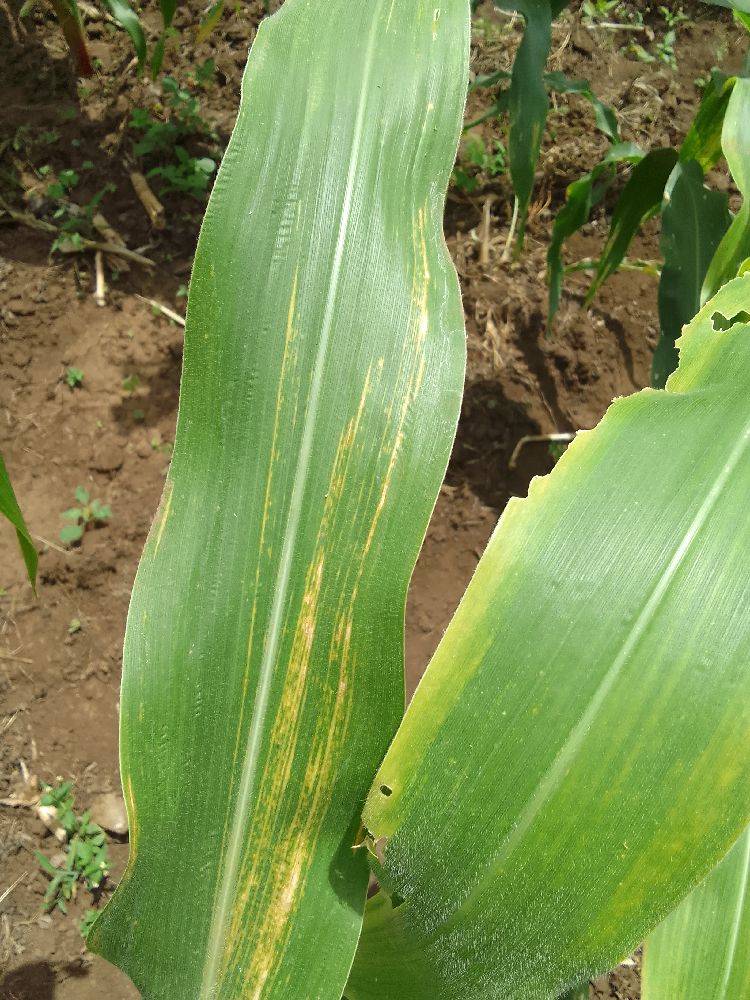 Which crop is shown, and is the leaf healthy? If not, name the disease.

maize, maize lethal necrosis
